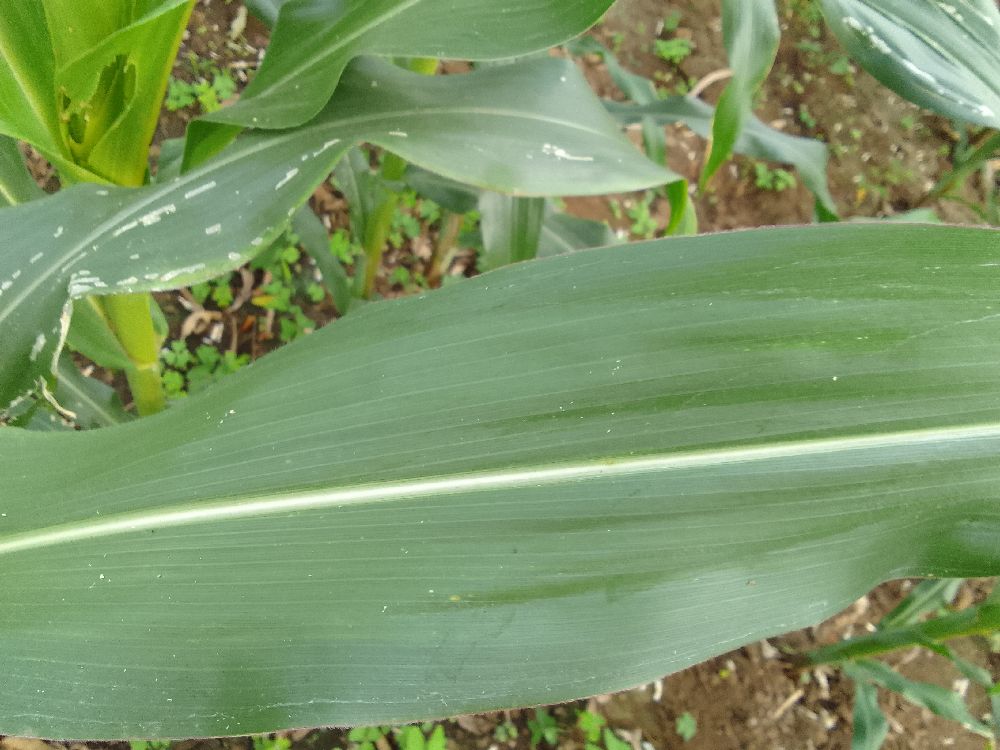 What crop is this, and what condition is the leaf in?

maize, healthy
